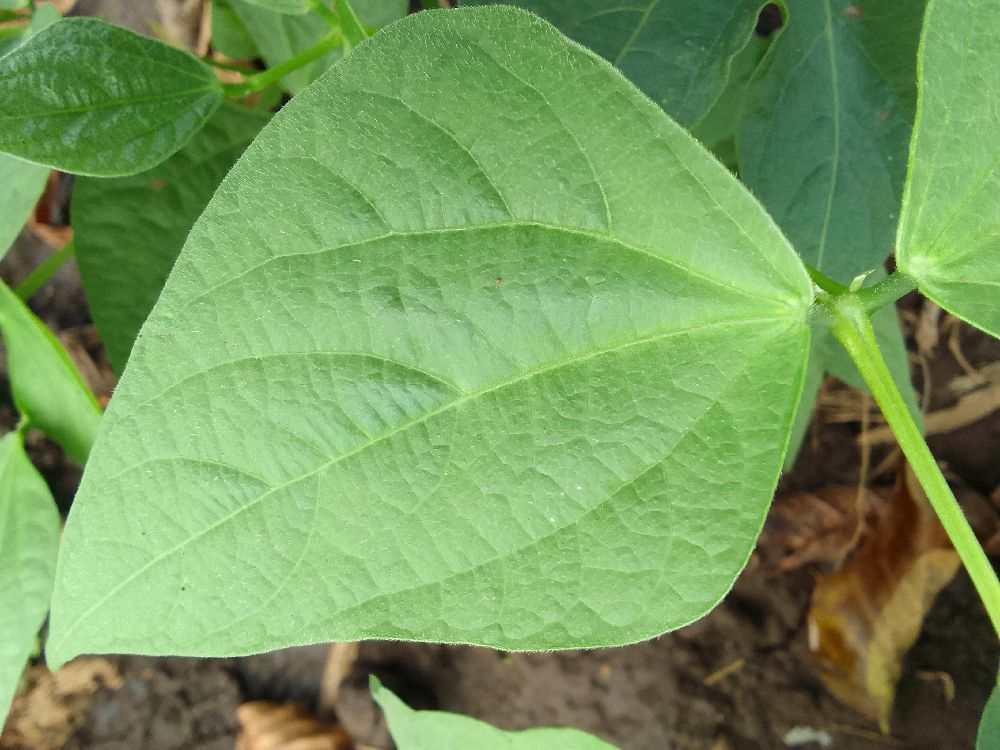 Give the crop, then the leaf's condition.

common bean, healthy
